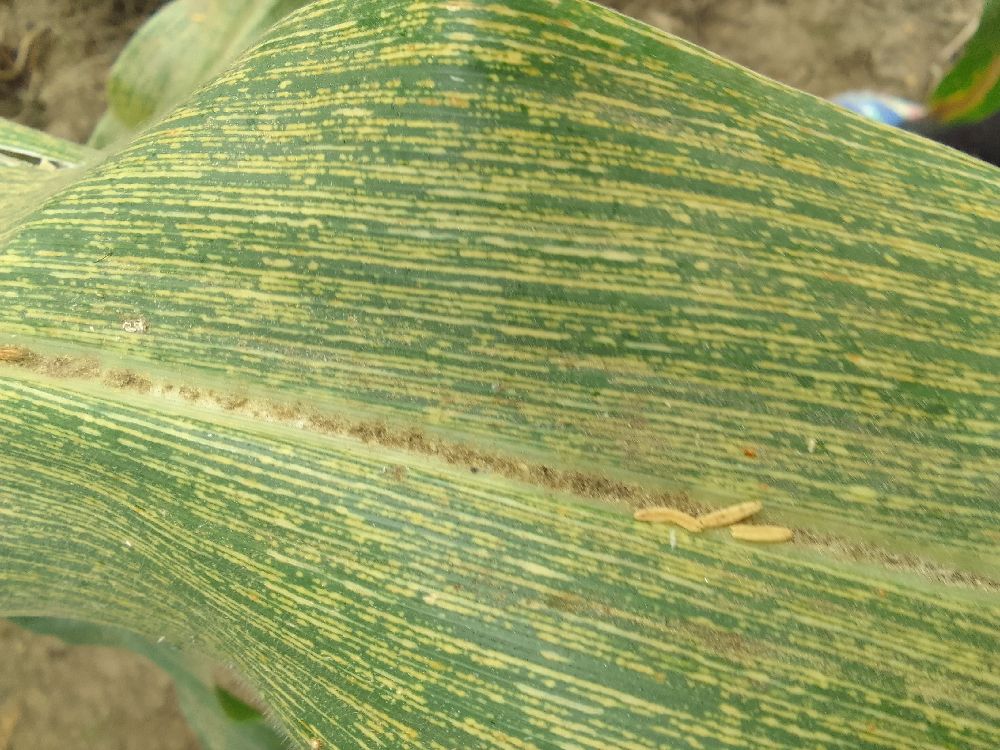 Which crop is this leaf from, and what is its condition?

maize, maize streak virus
